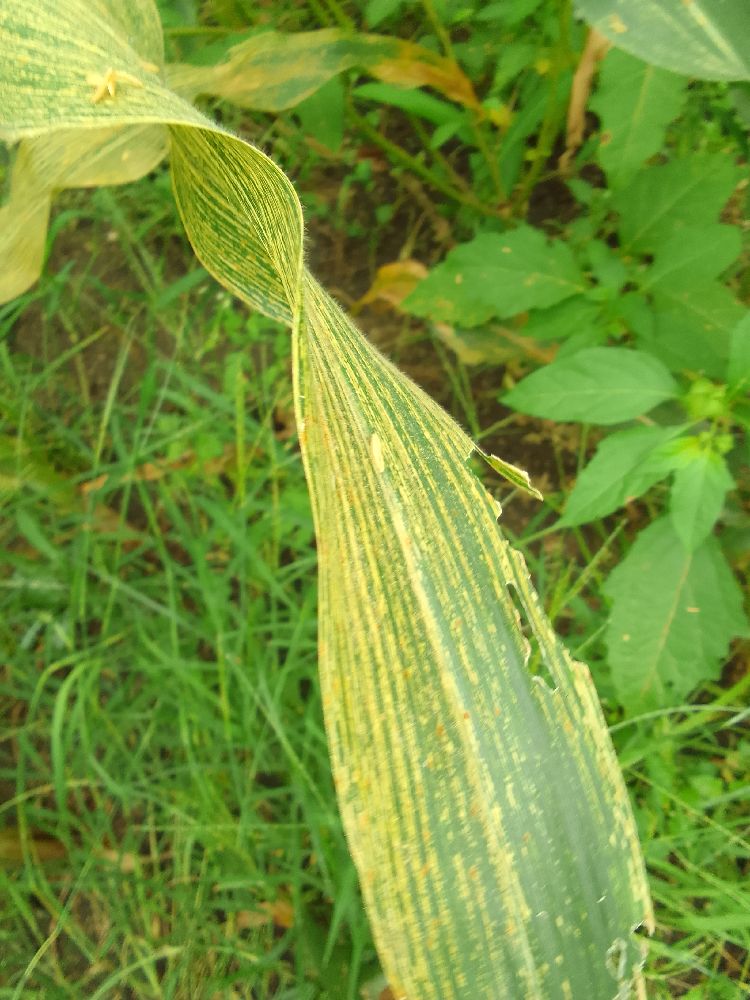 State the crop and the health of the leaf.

maize, maize streak virus
